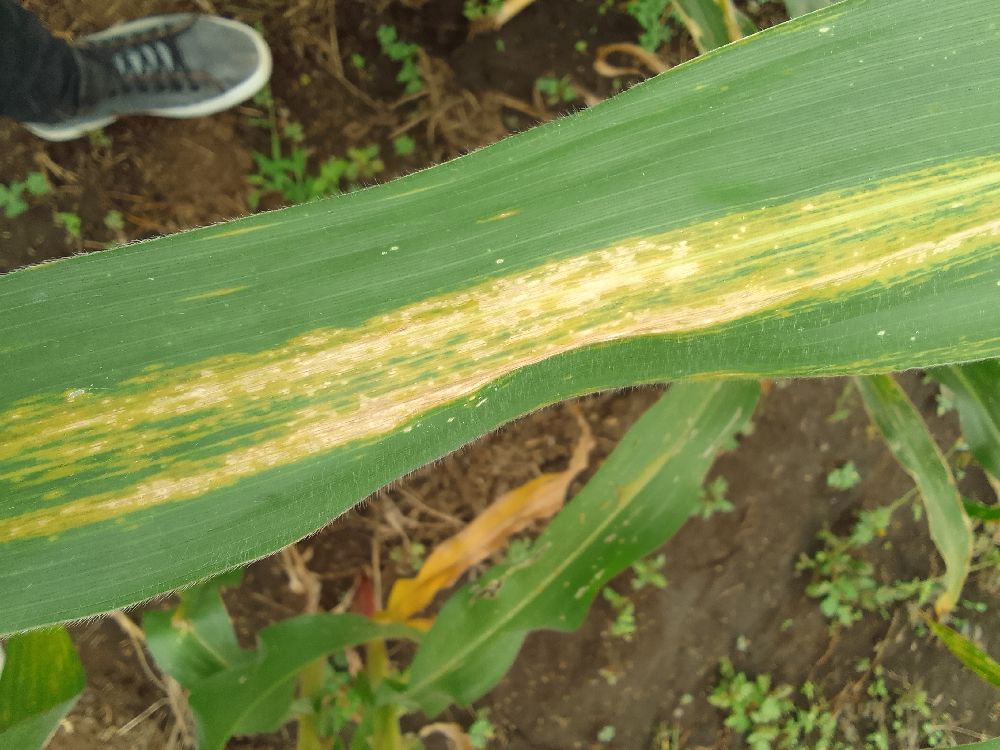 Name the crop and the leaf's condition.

maize, maize lethal necrosis
